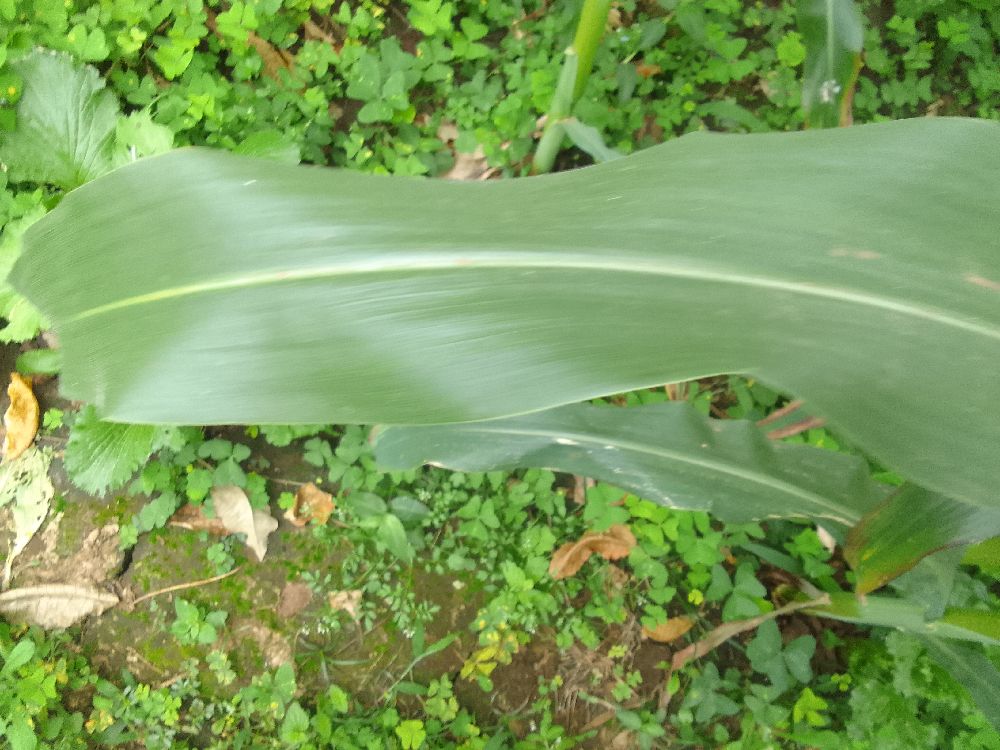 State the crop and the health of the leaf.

maize, healthy
